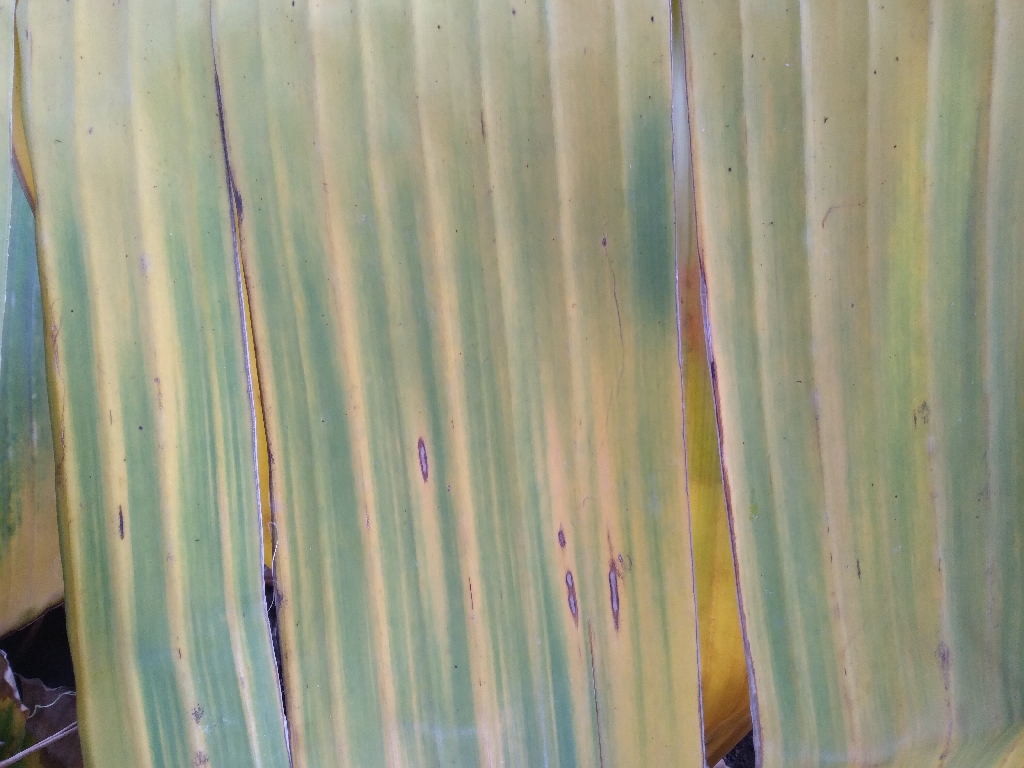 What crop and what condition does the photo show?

banana, fusarium wilt race 1
